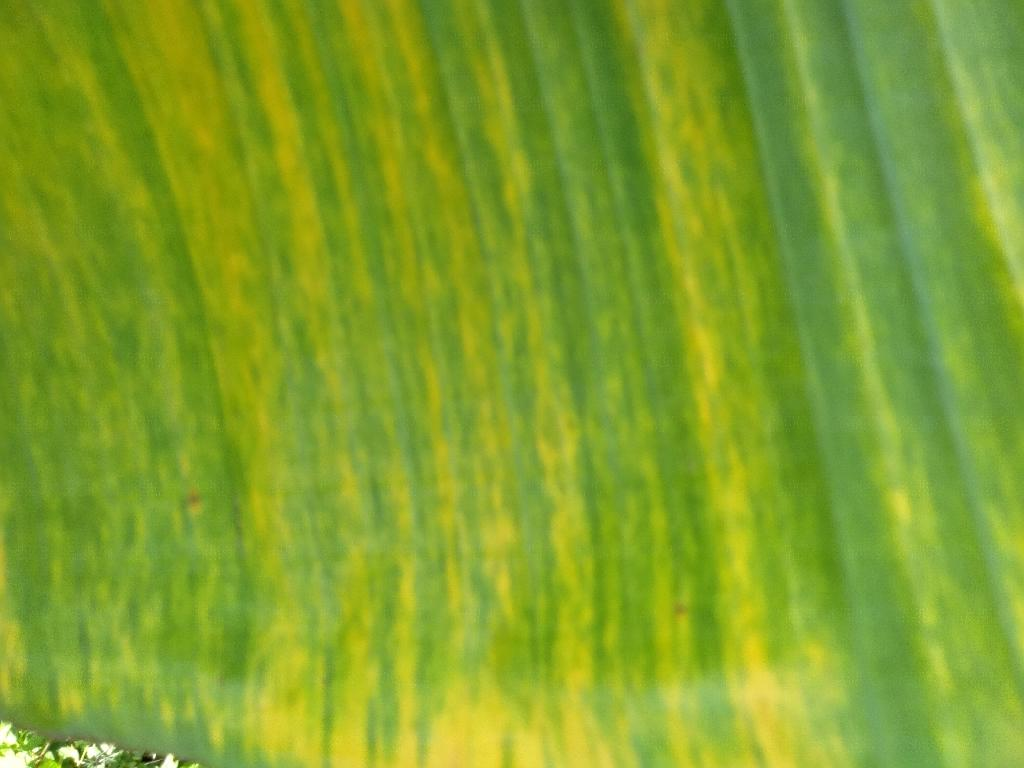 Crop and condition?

banana, fusarium wilt race 1
